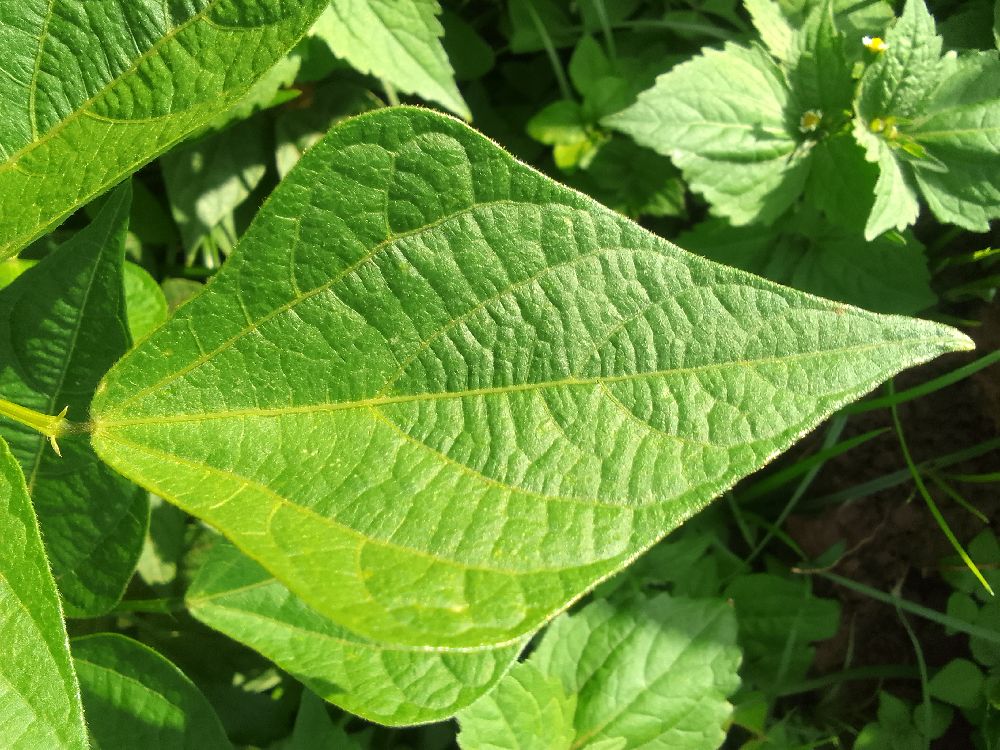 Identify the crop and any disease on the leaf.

common bean, healthy
